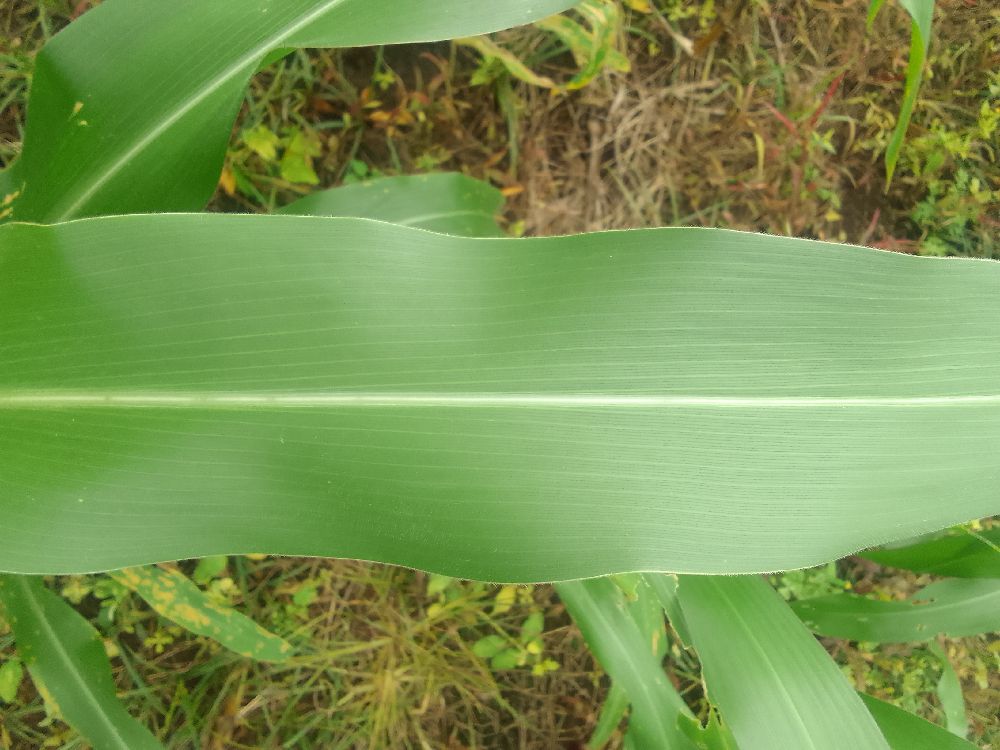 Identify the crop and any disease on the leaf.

maize, healthy
